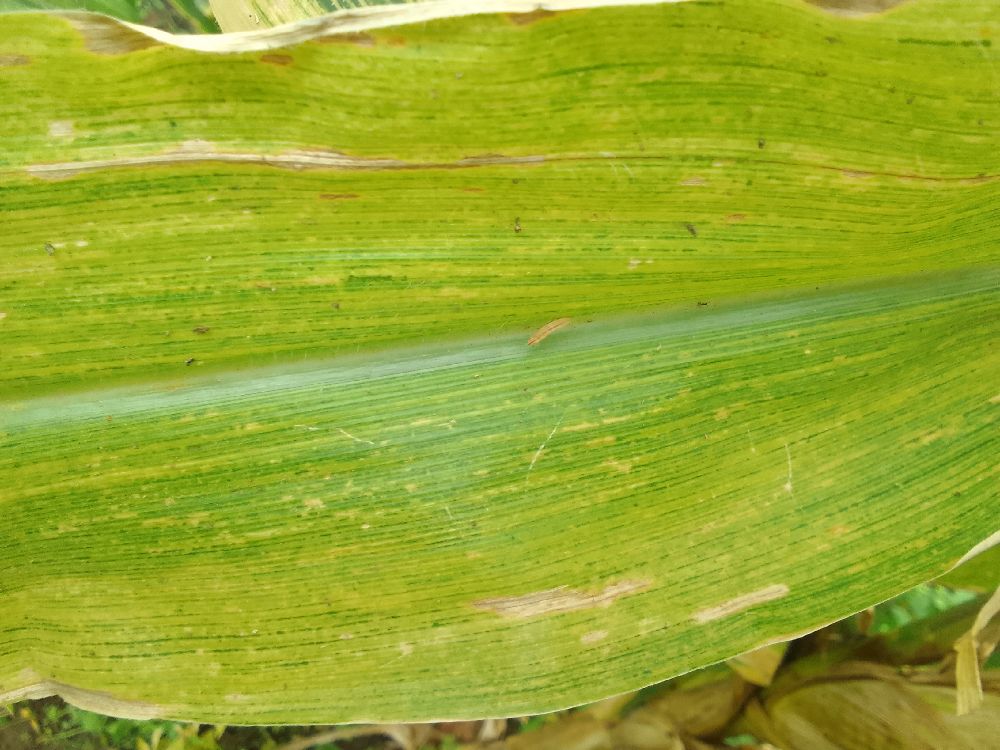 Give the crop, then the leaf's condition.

maize, maize lethal necrosis
